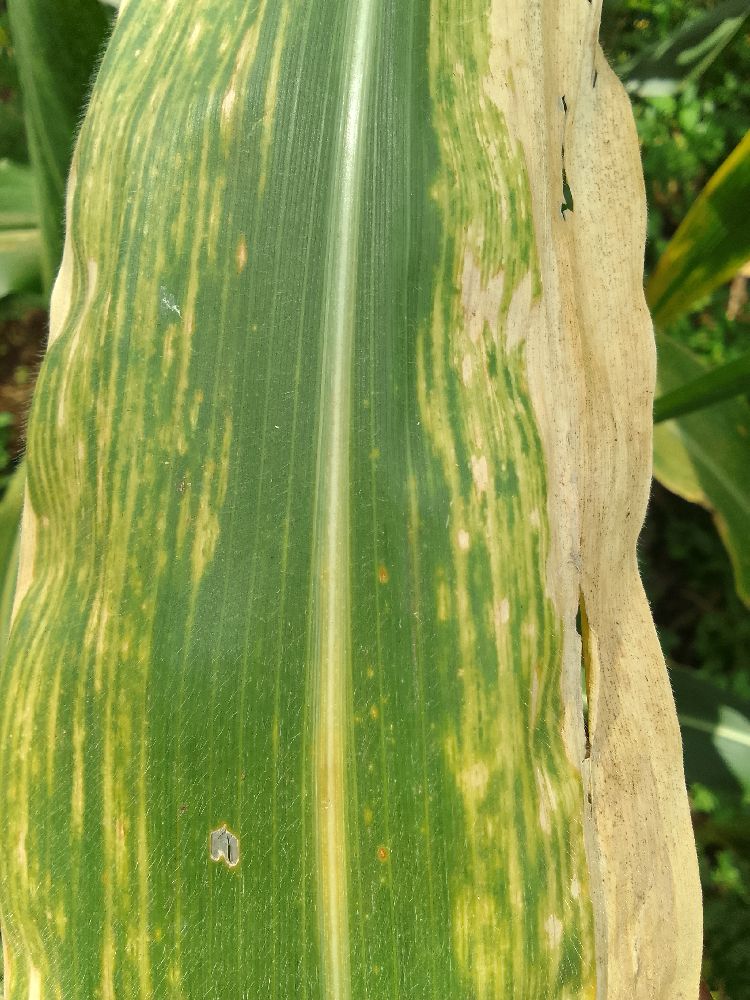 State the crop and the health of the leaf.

maize, maize lethal necrosis
